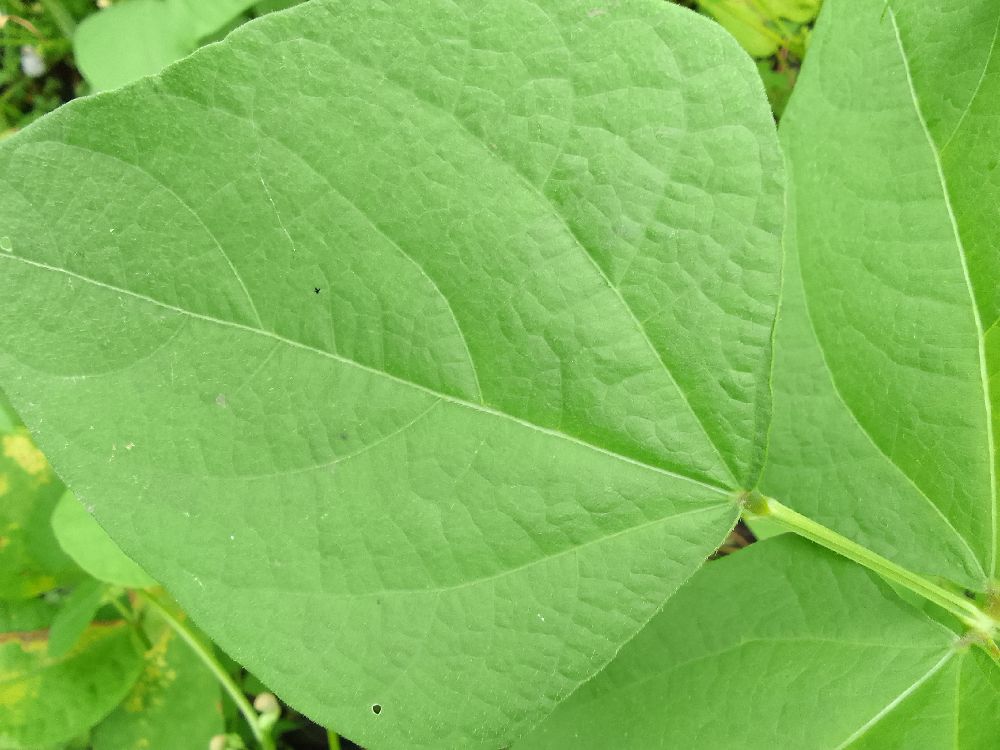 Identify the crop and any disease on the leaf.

common bean, healthy
